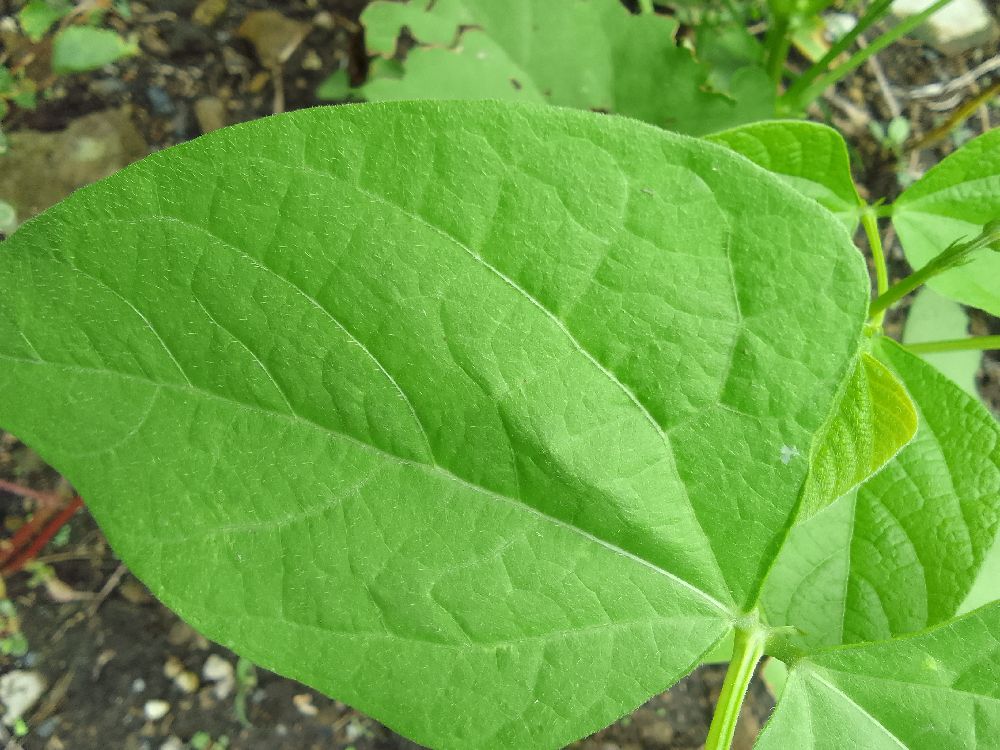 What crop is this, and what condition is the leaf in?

common bean, healthy
